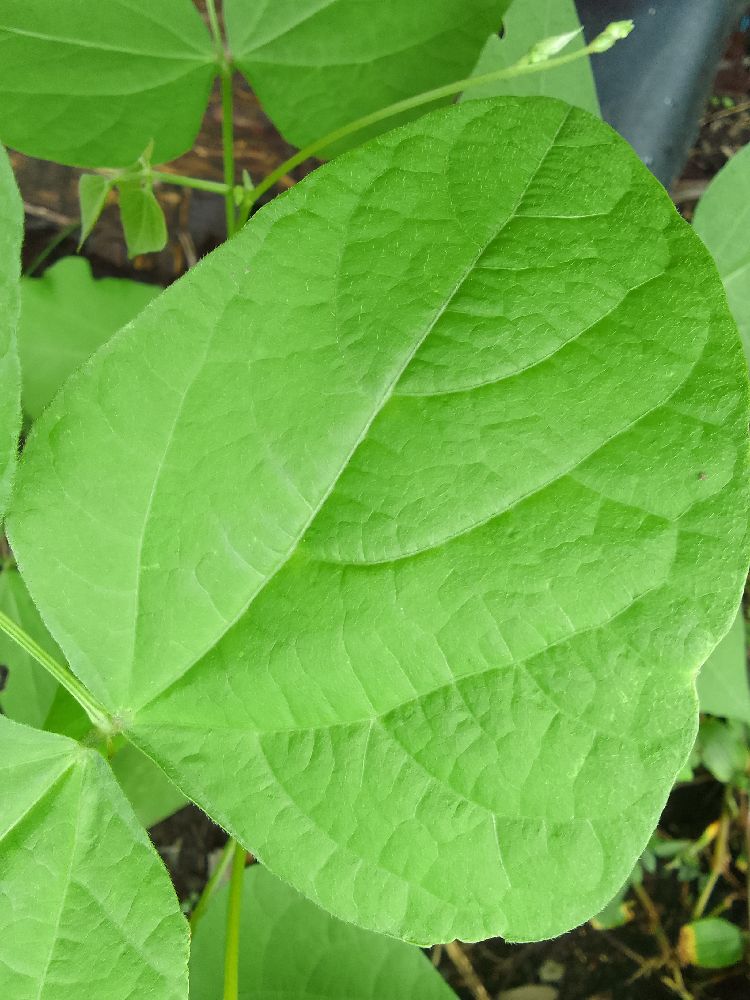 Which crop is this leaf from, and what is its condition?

common bean, healthy
